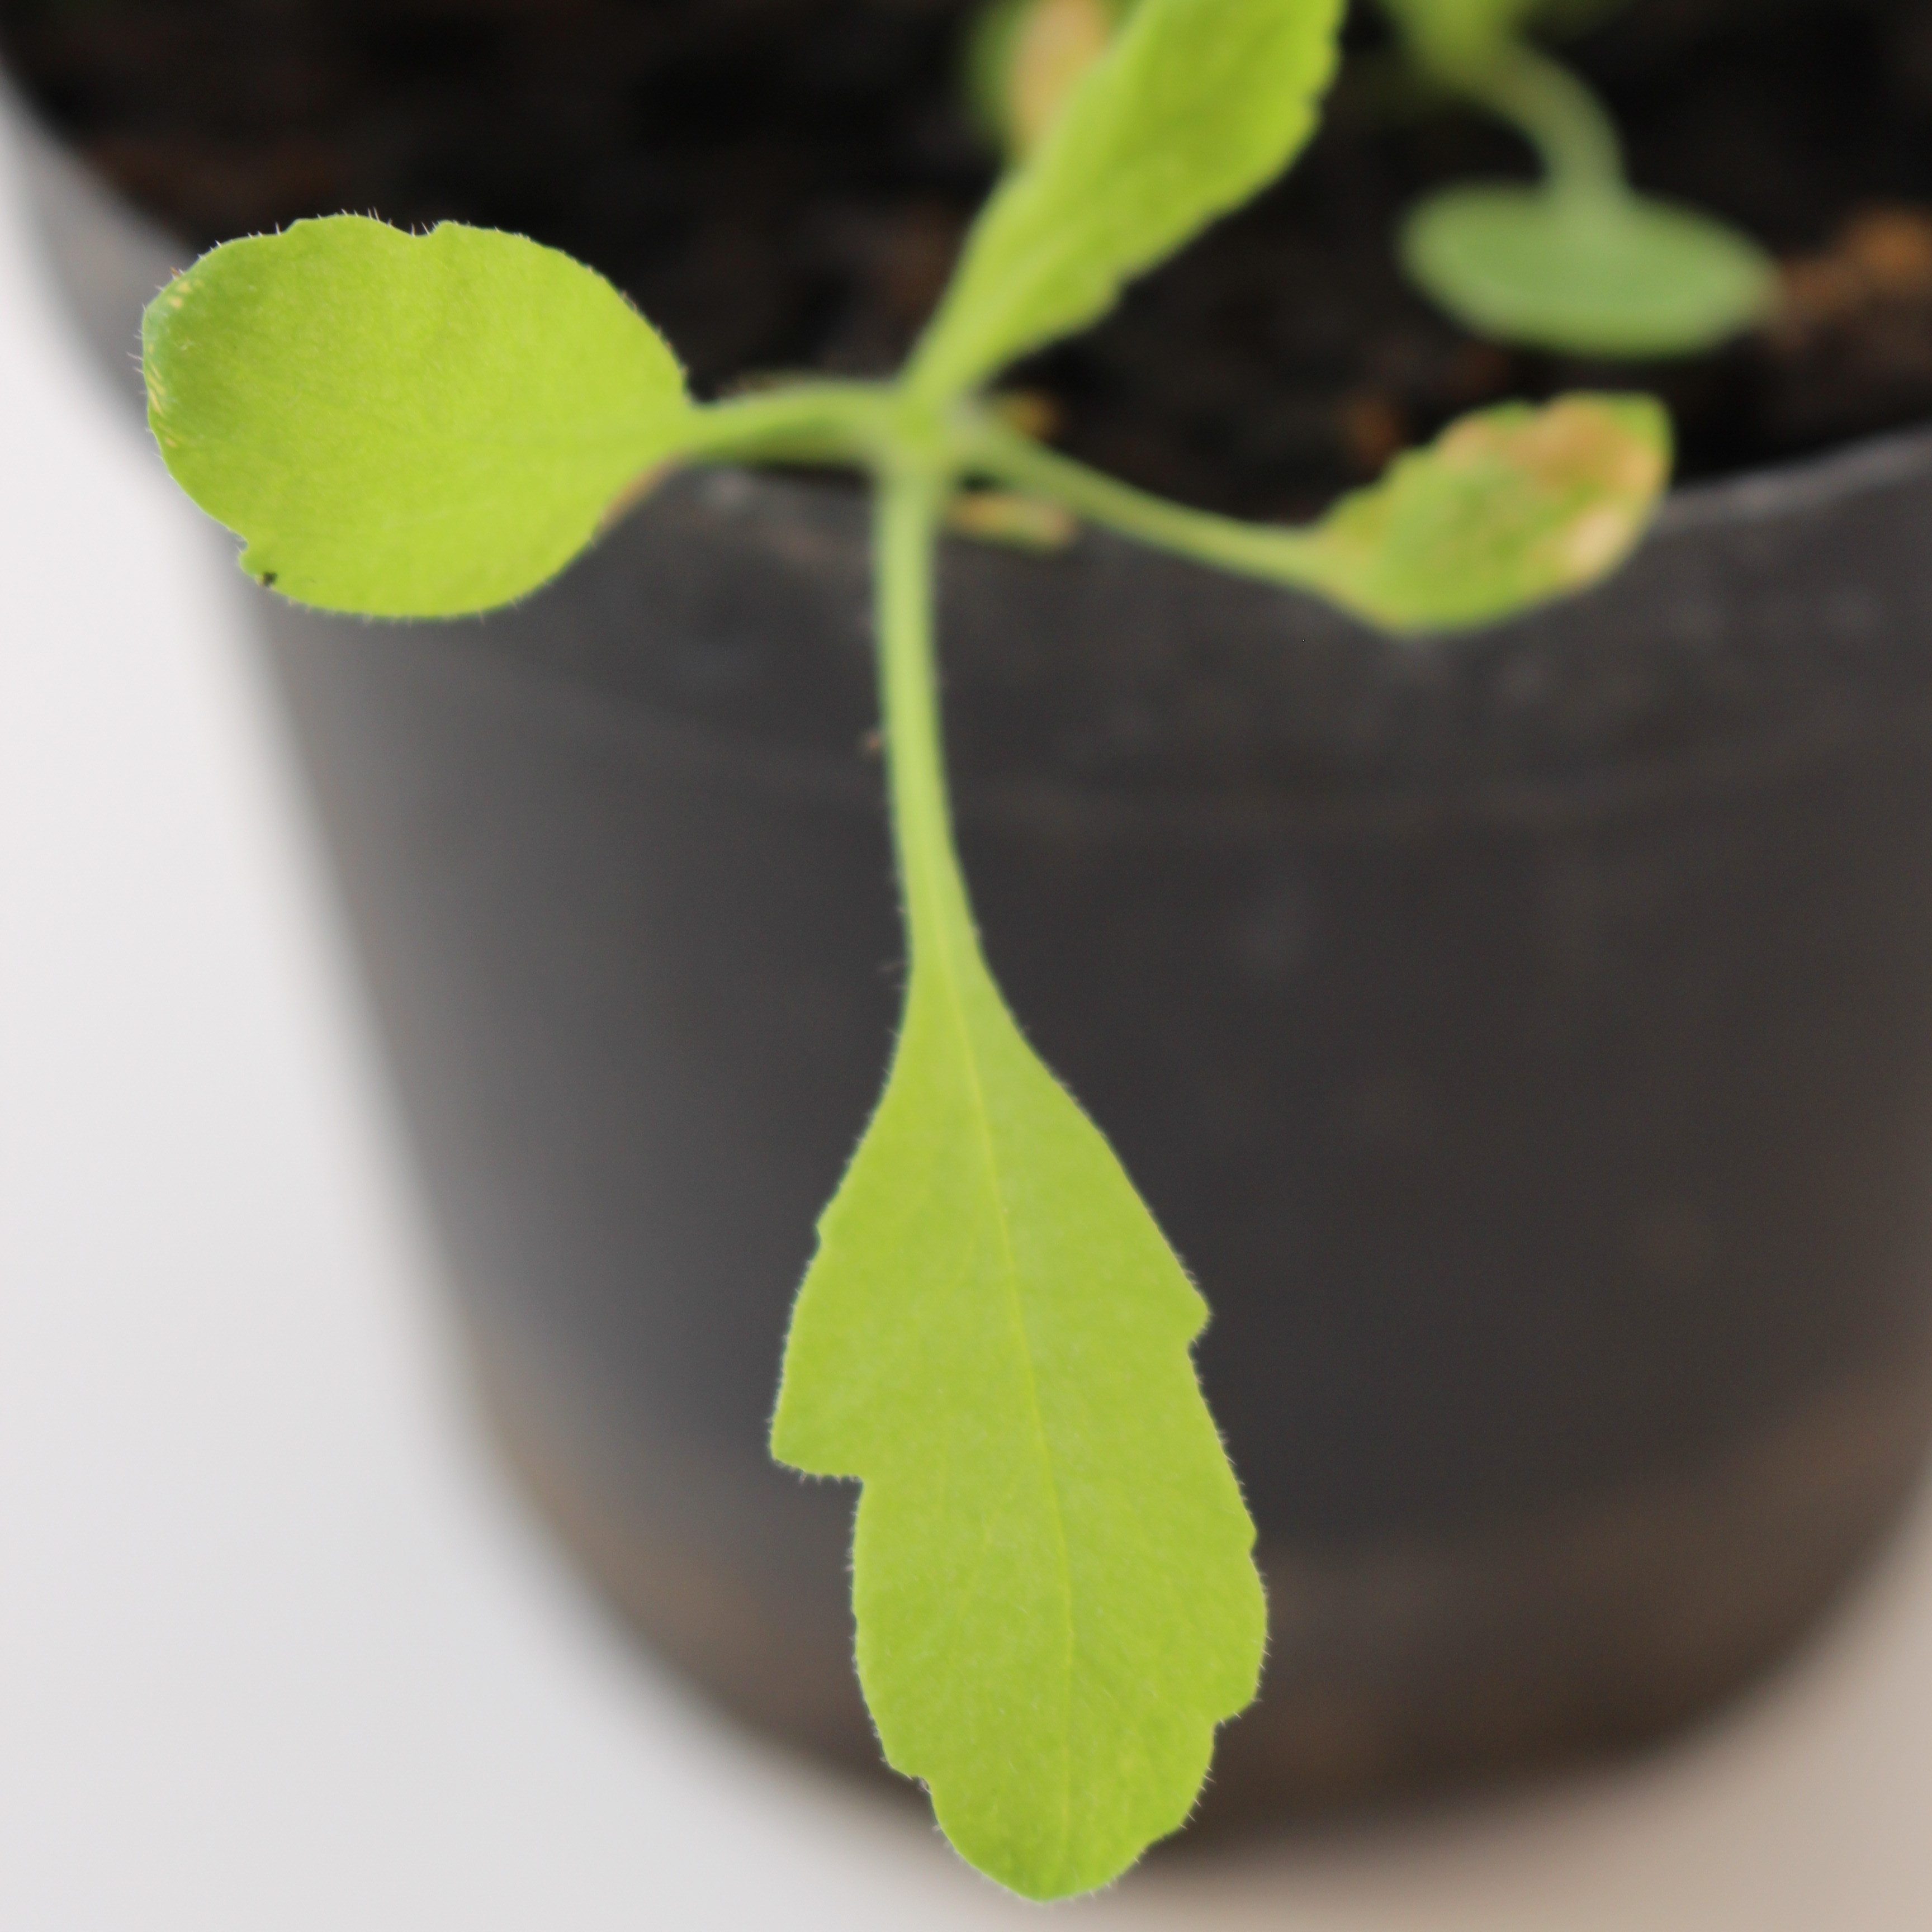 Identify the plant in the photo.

Papaver rhoeas
